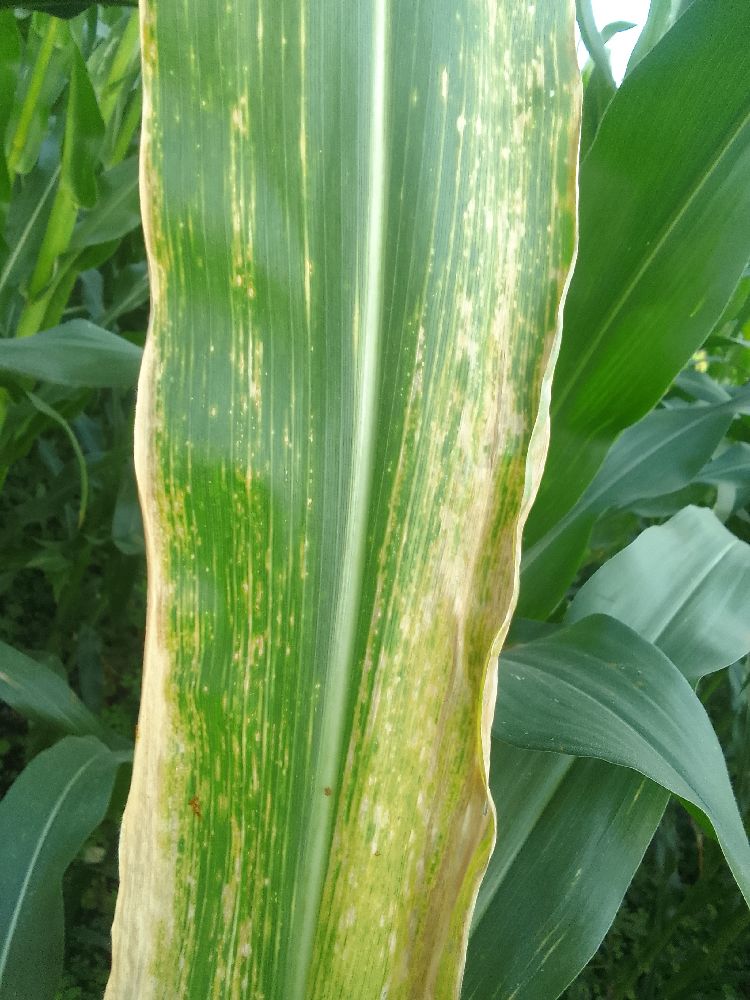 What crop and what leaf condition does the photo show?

maize, maize lethal necrosis
